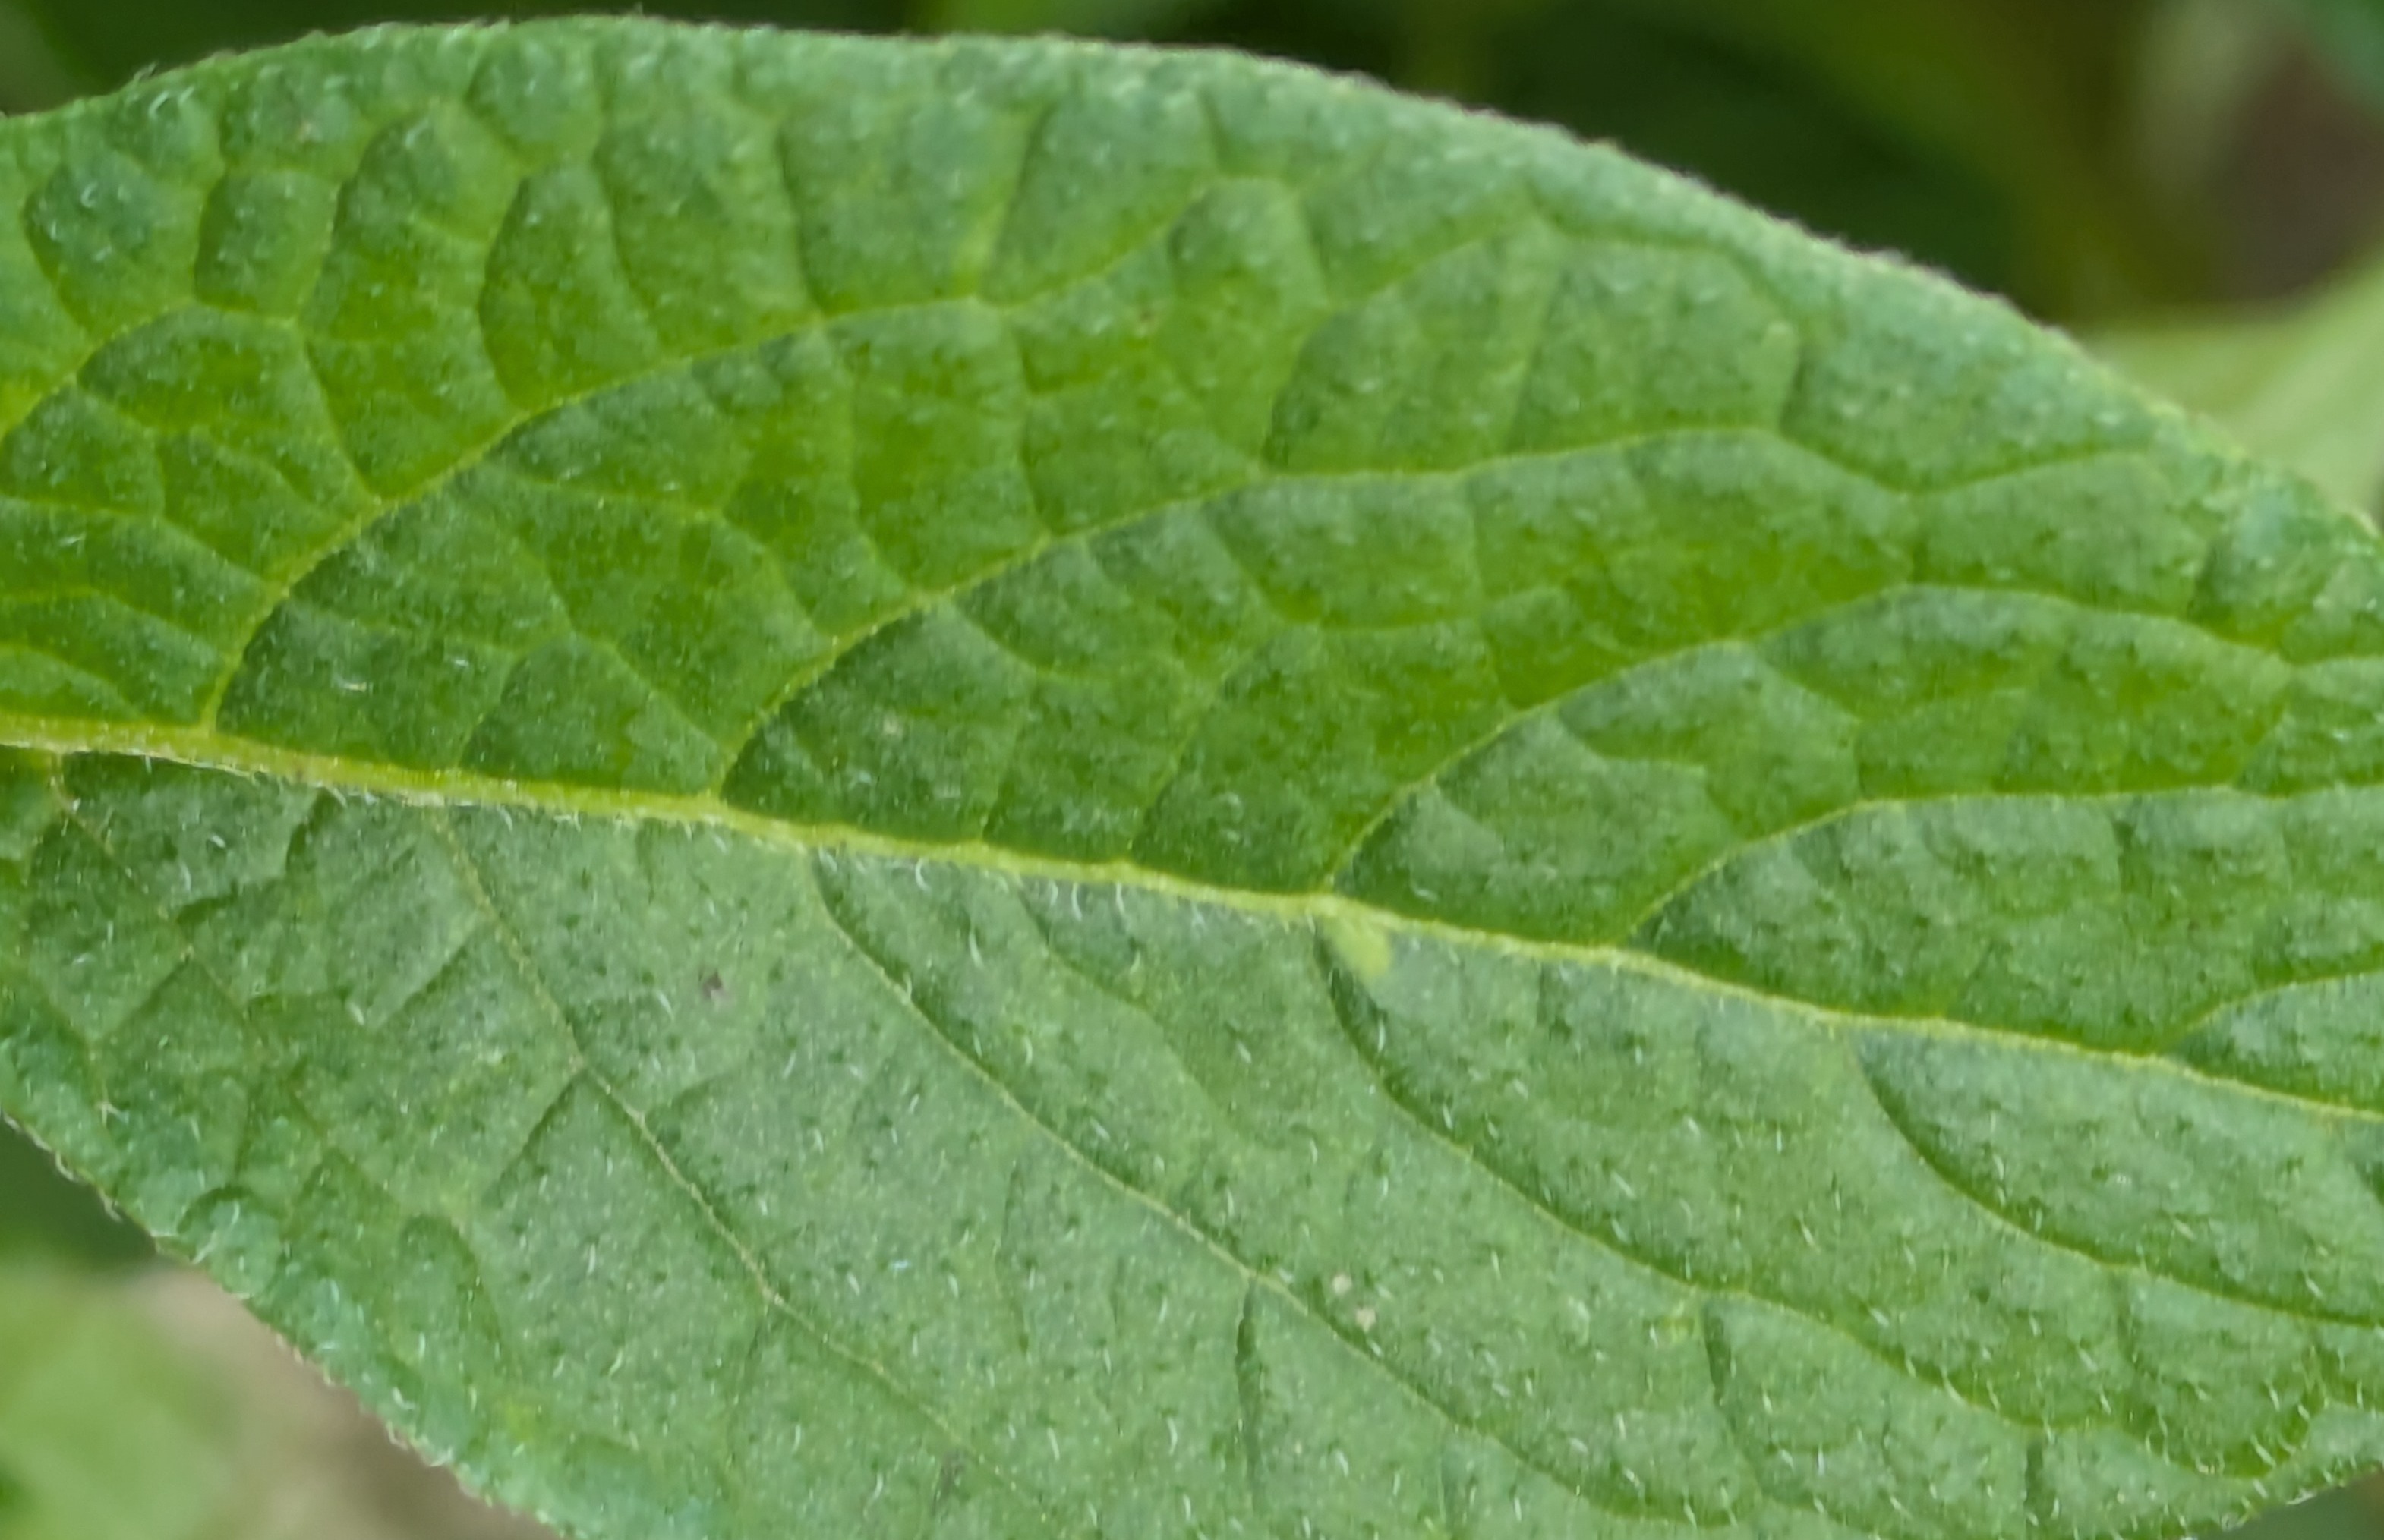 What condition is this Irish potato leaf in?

healthy
